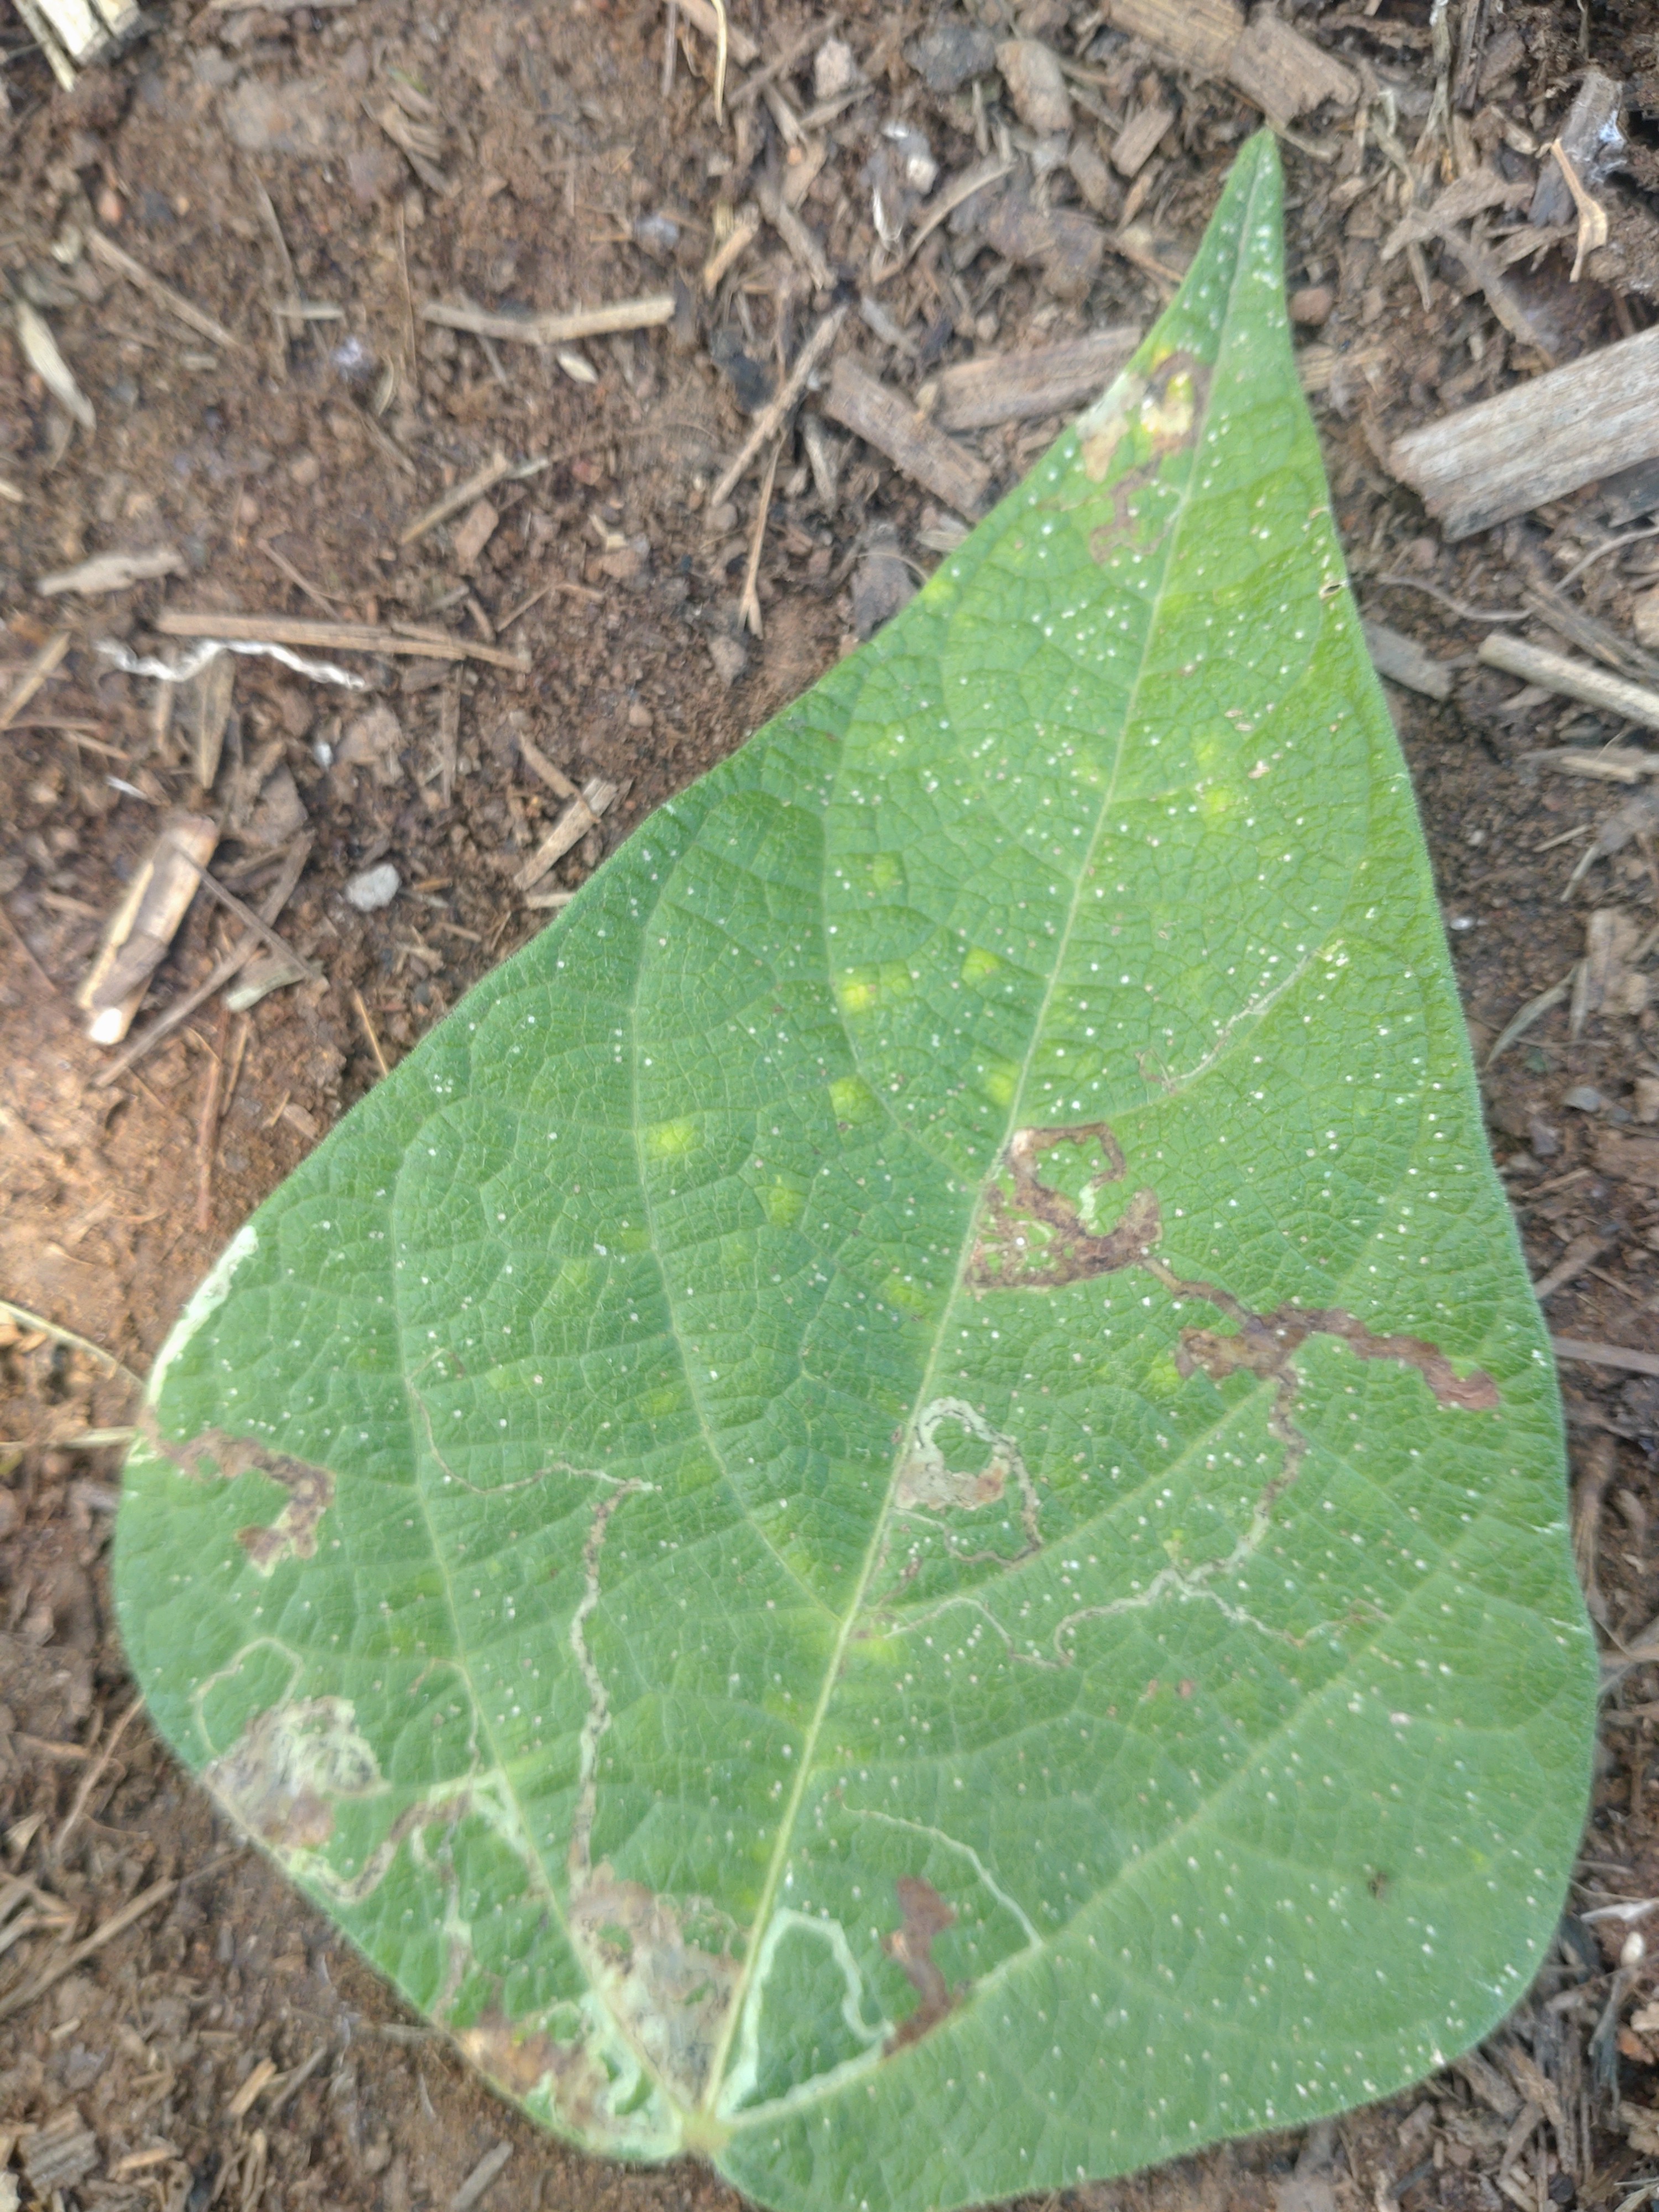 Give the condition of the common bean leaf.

anthracnose
